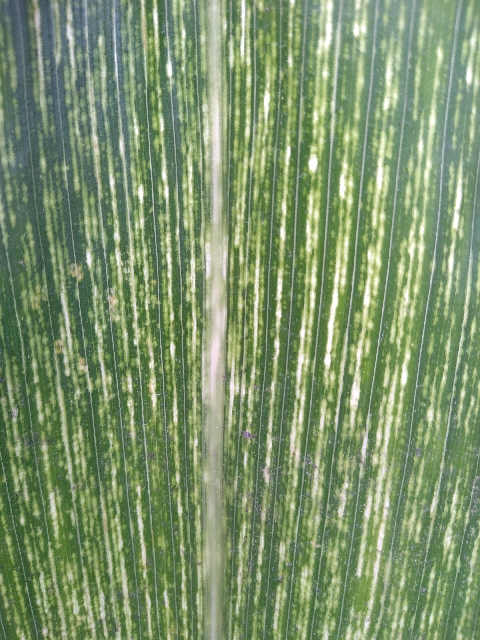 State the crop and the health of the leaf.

maize, maize streak virus
